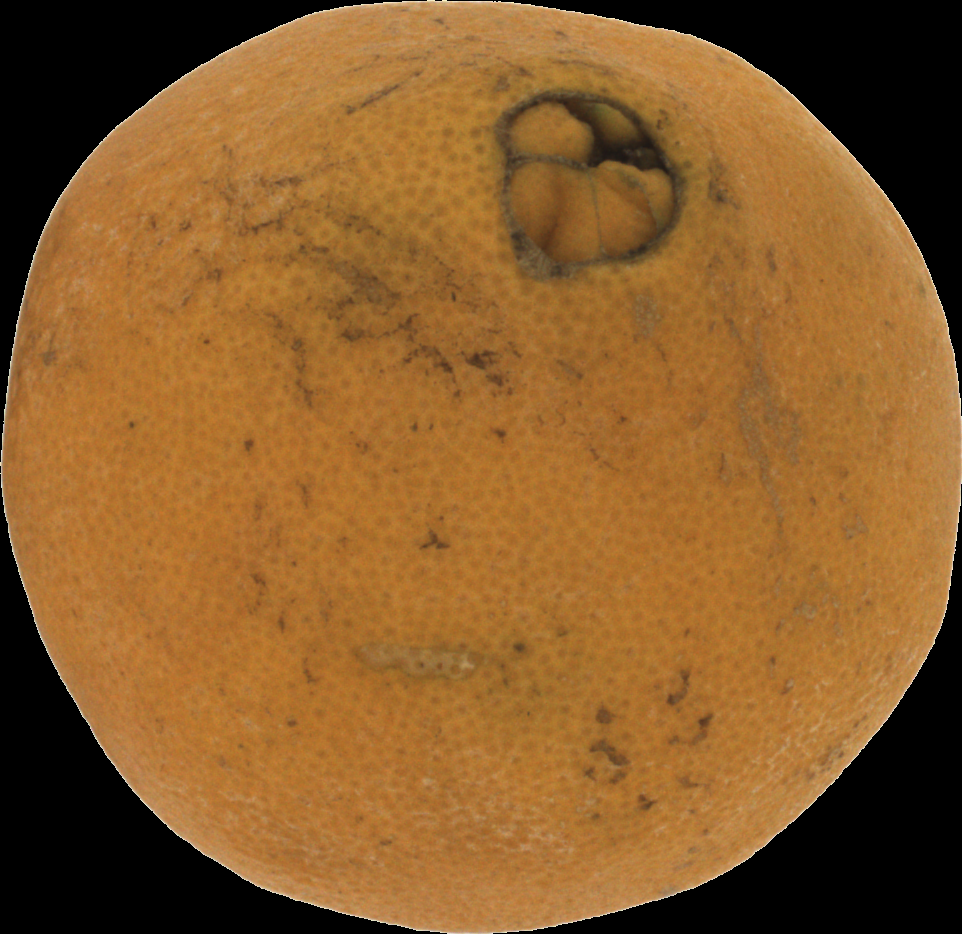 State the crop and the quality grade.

orange, bad
